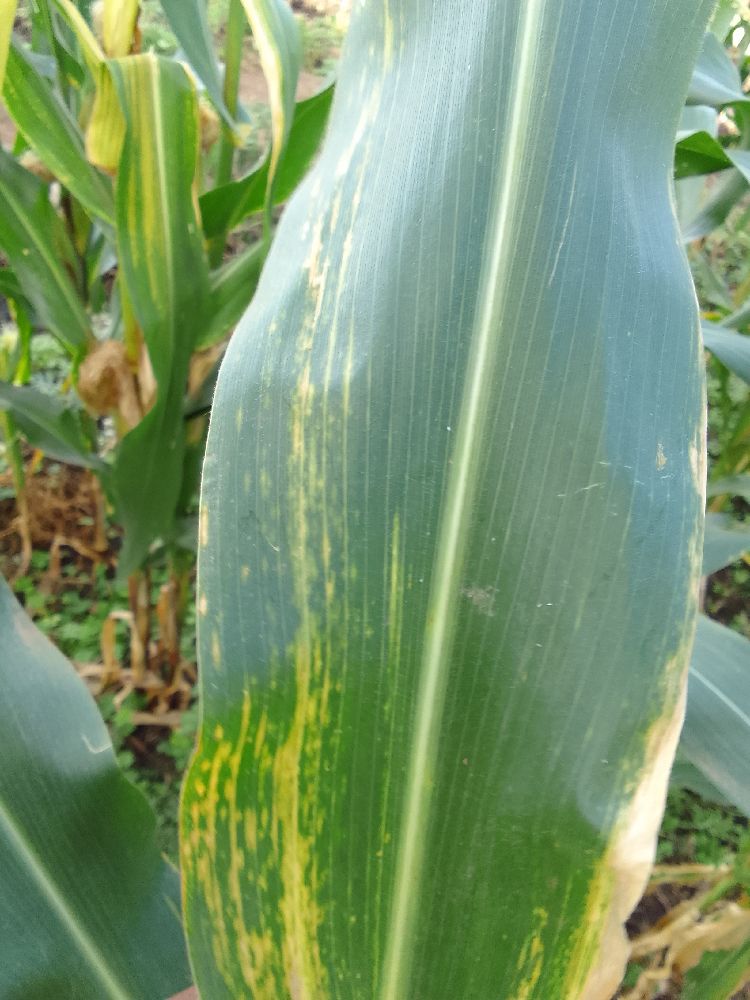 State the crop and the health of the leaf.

maize, maize lethal necrosis
